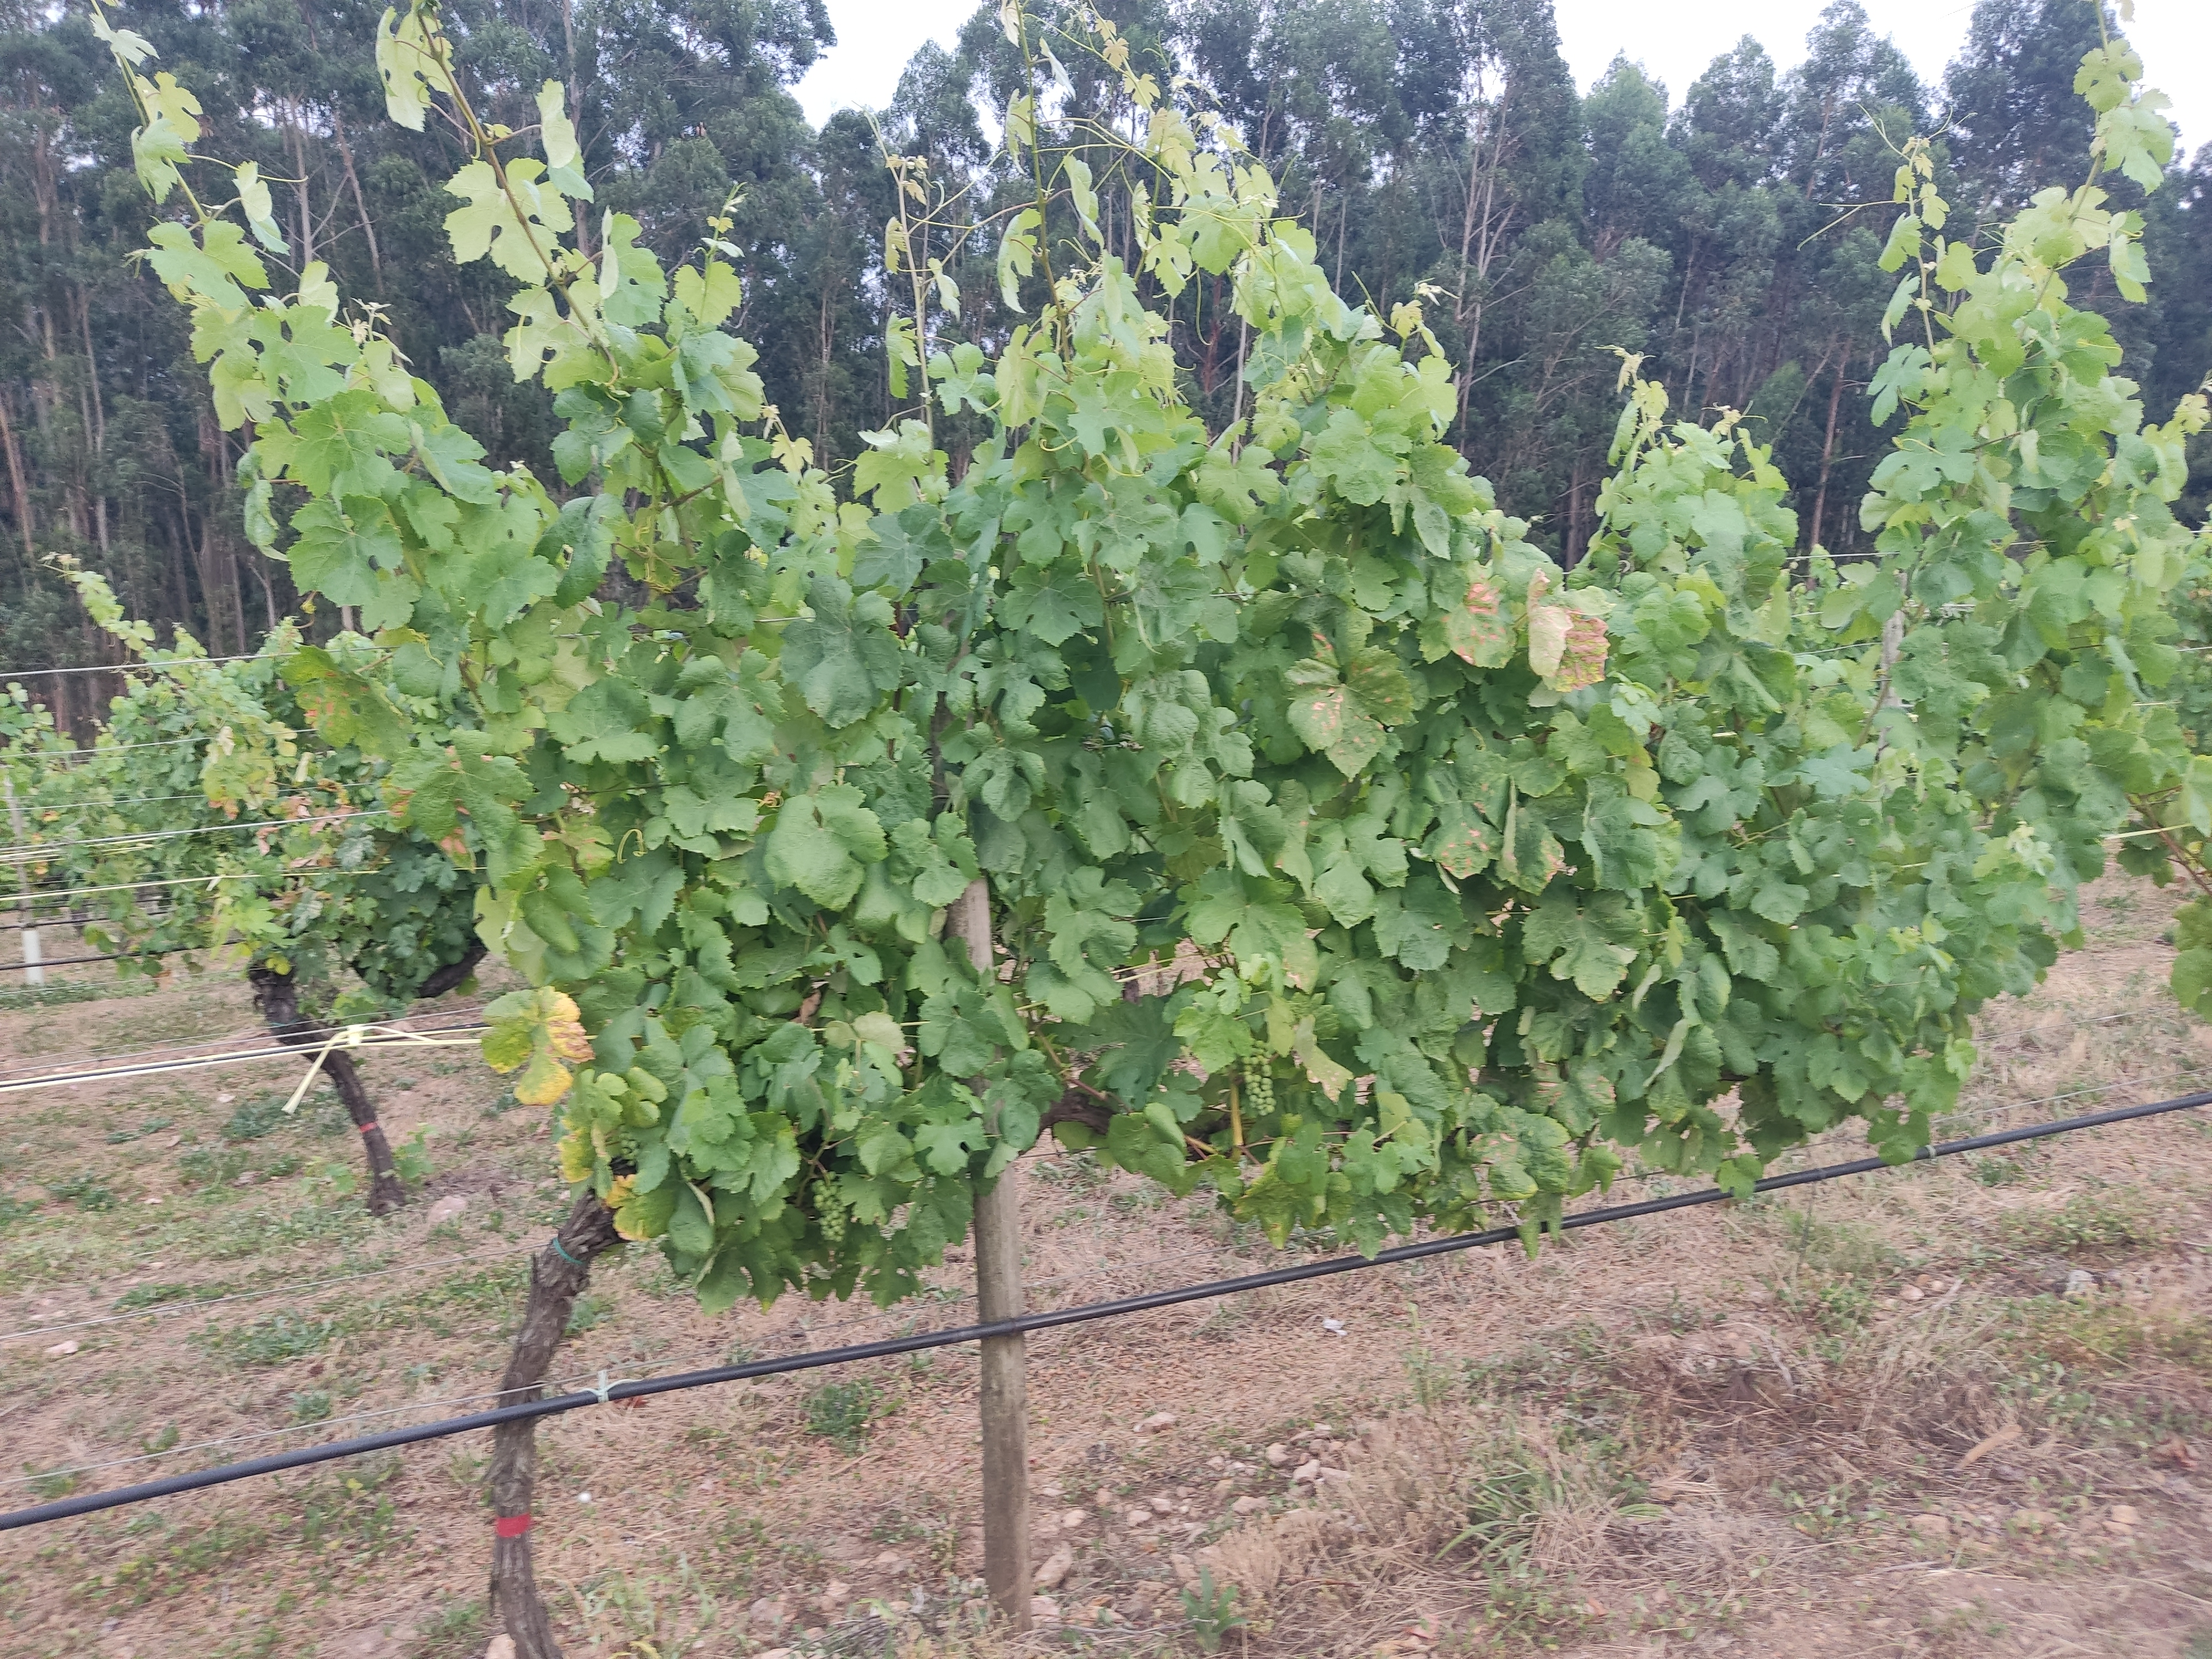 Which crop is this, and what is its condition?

grapevine, affected by esca disease
